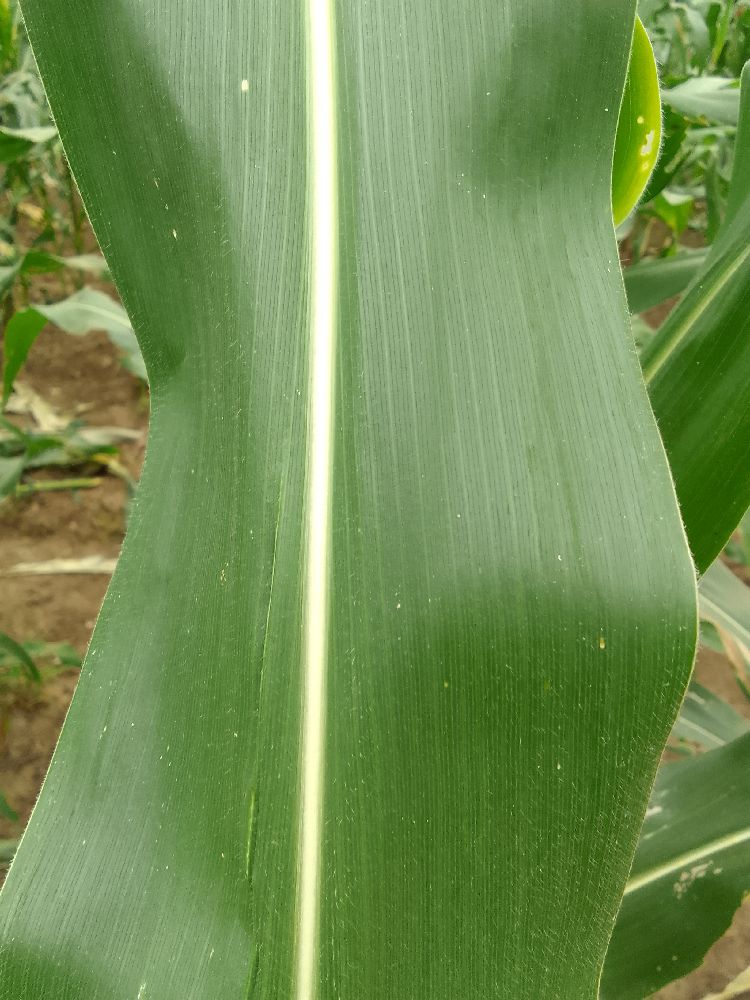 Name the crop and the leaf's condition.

maize, healthy
